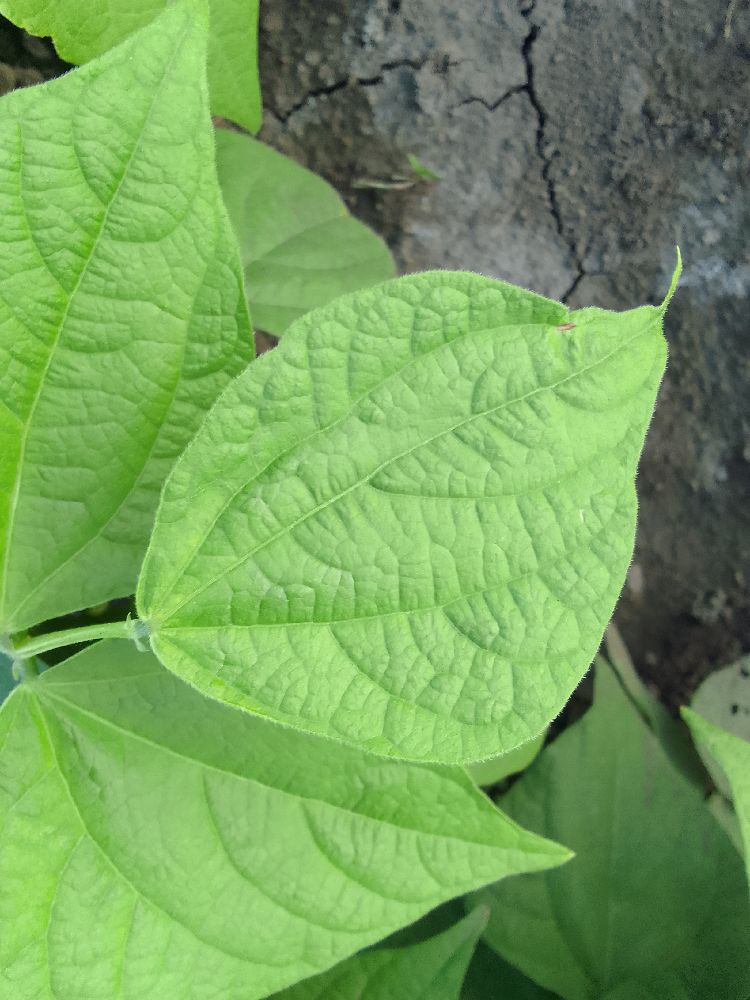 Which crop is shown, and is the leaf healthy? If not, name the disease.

common bean, healthy
